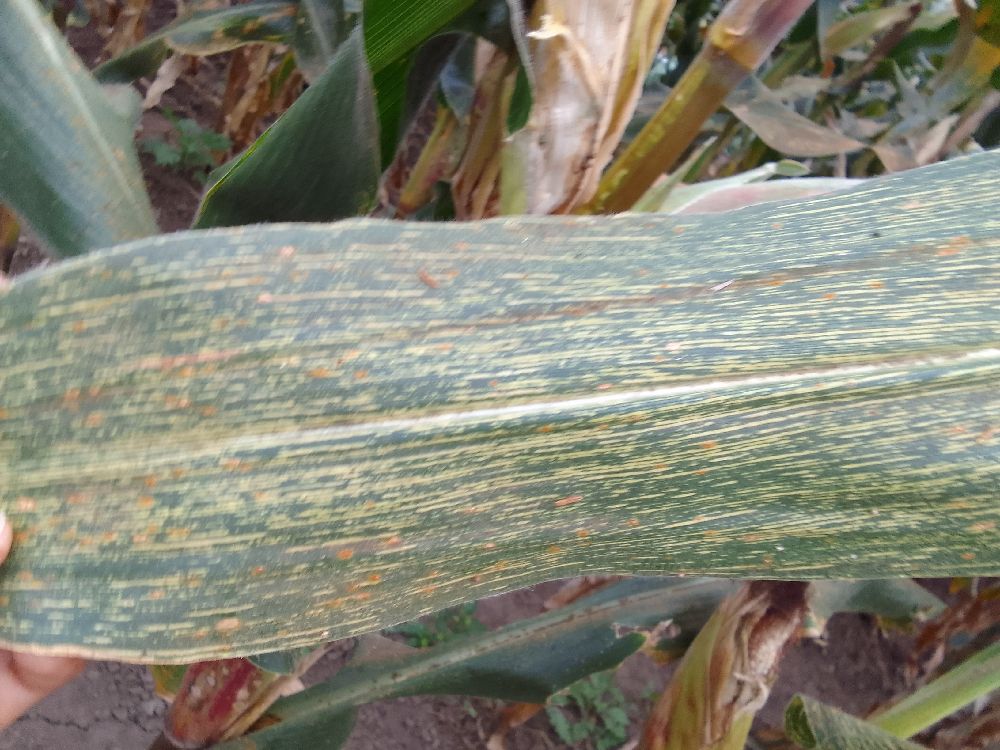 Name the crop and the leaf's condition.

maize, maize streak virus
